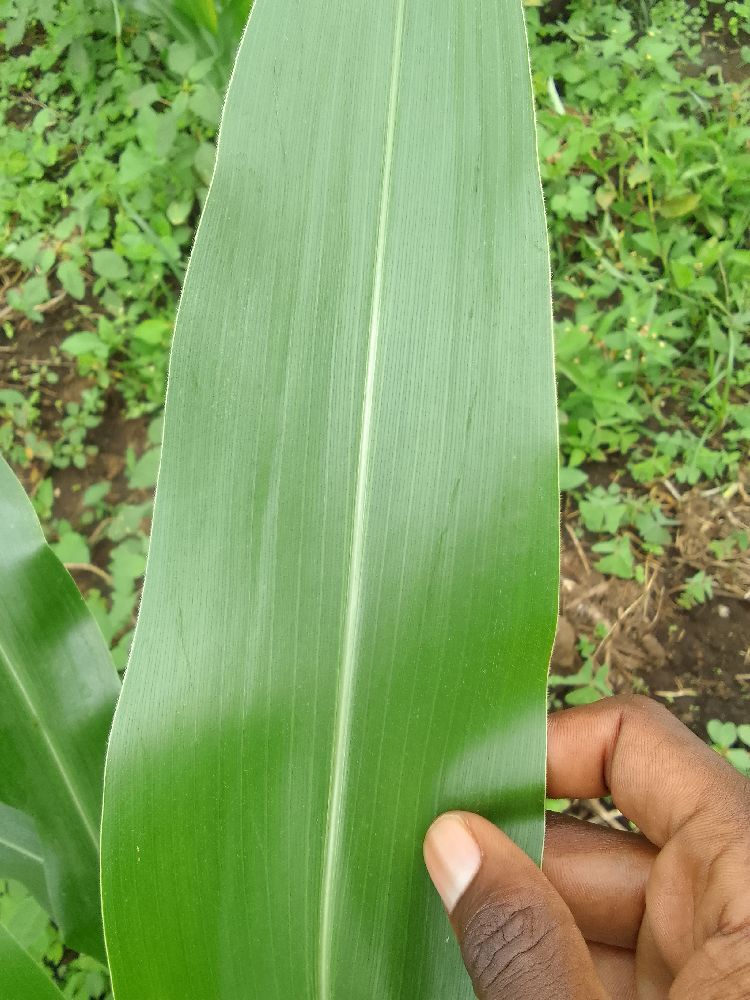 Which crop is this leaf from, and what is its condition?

maize, healthy
